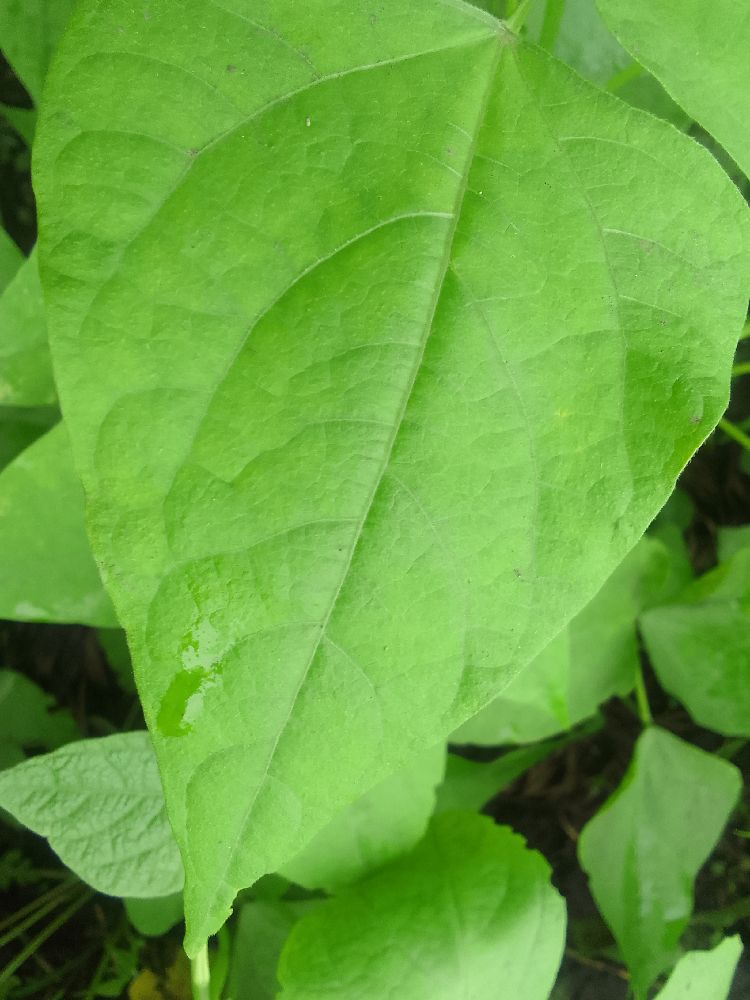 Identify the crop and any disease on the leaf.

common bean, healthy
